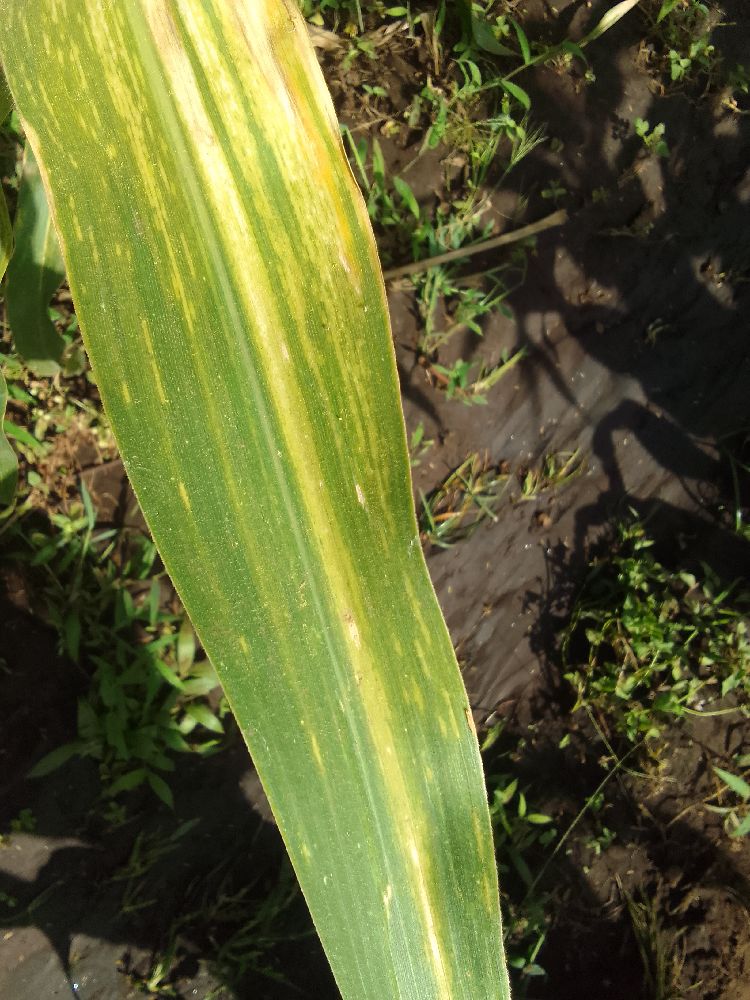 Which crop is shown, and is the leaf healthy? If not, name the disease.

maize, maize lethal necrosis
